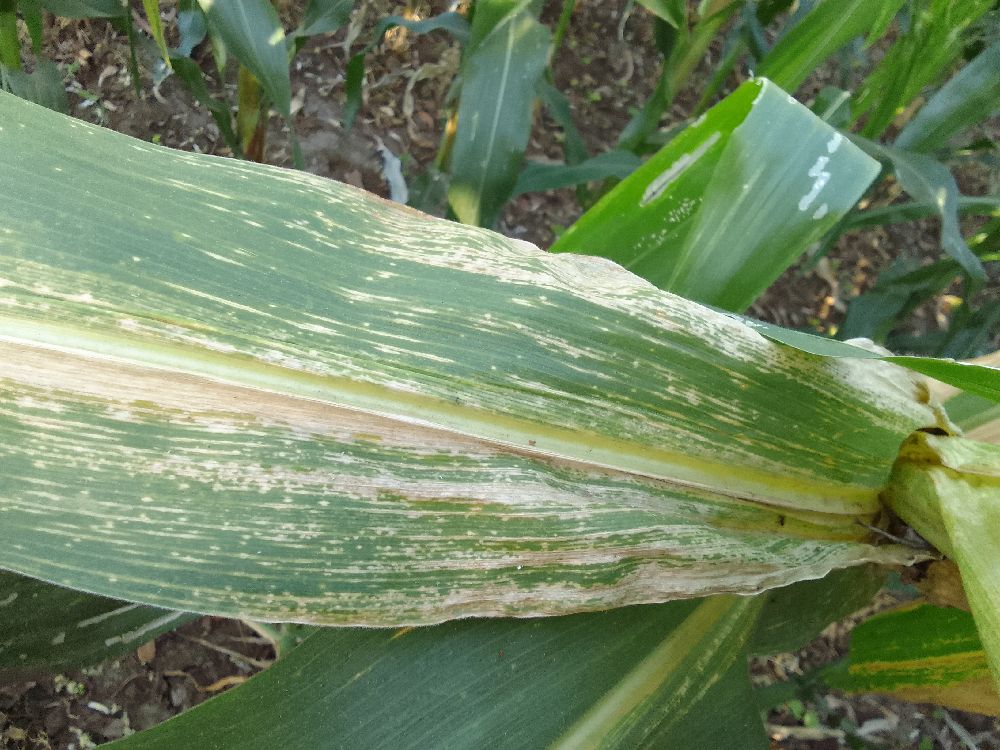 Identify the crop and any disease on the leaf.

maize, maize lethal necrosis
